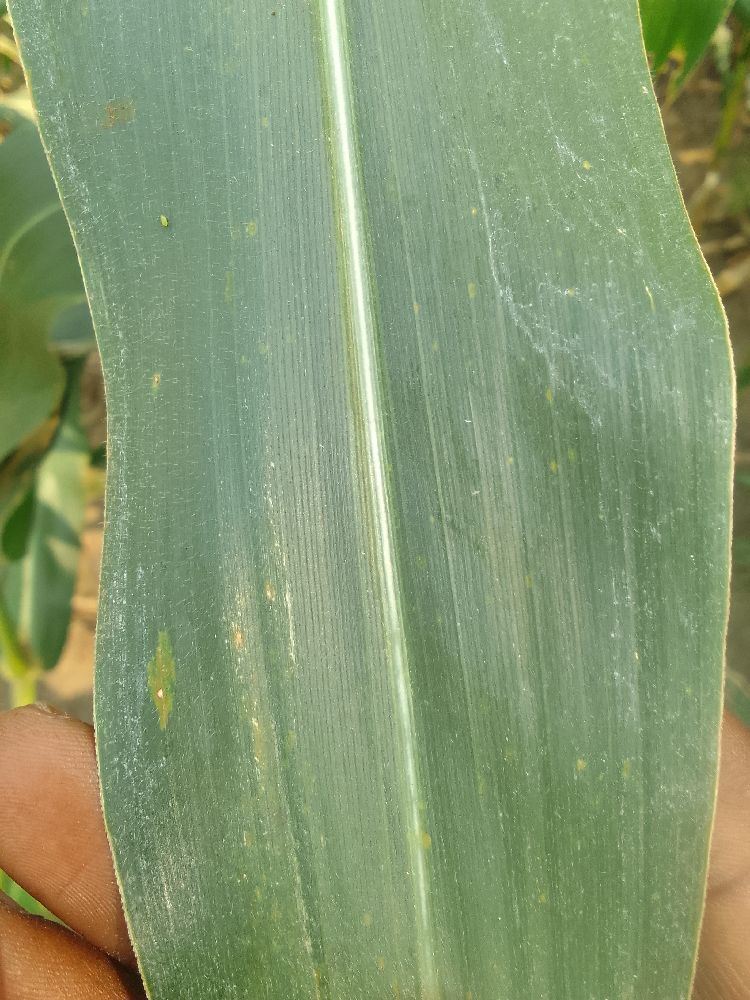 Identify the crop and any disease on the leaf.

maize, healthy
